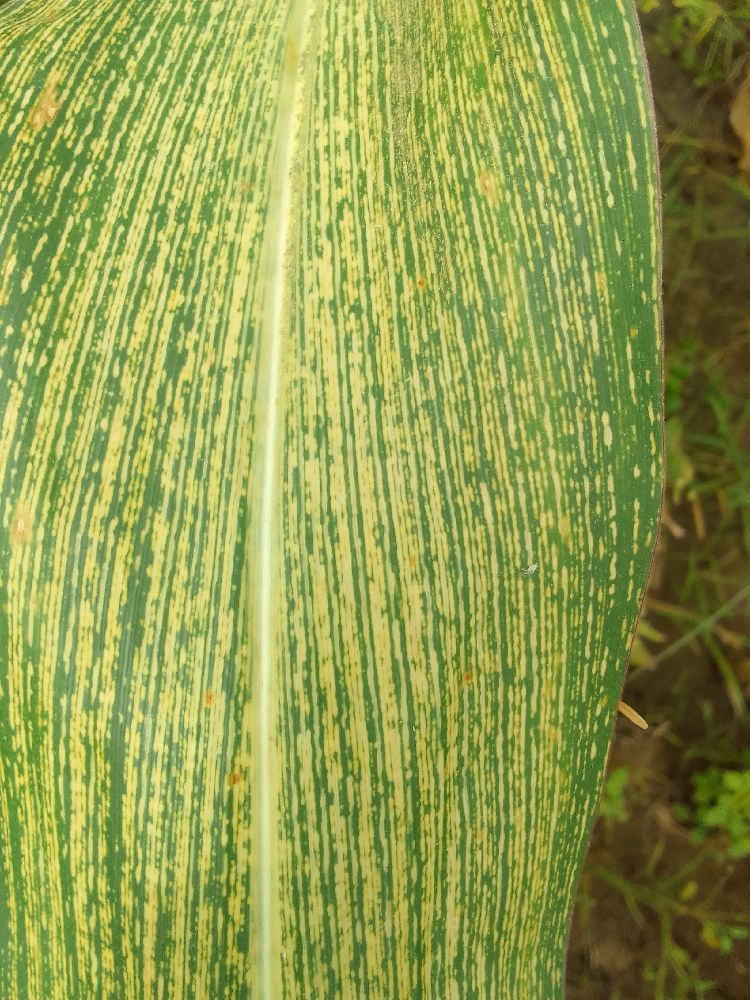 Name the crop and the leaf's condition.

maize, maize streak virus
